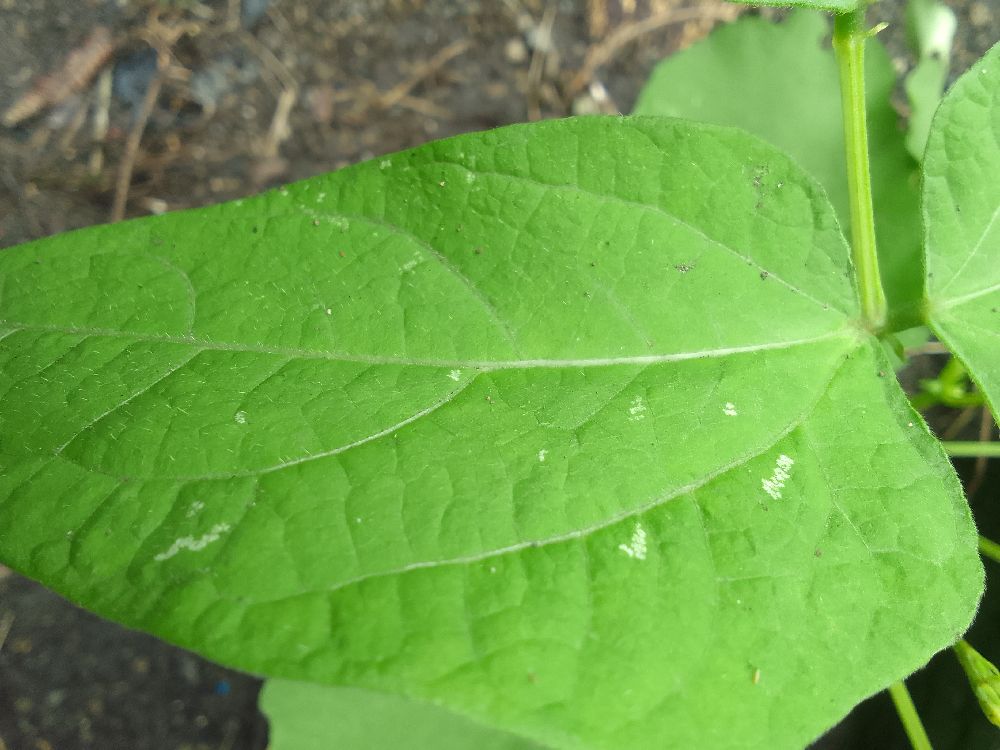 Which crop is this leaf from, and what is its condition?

common bean, healthy
